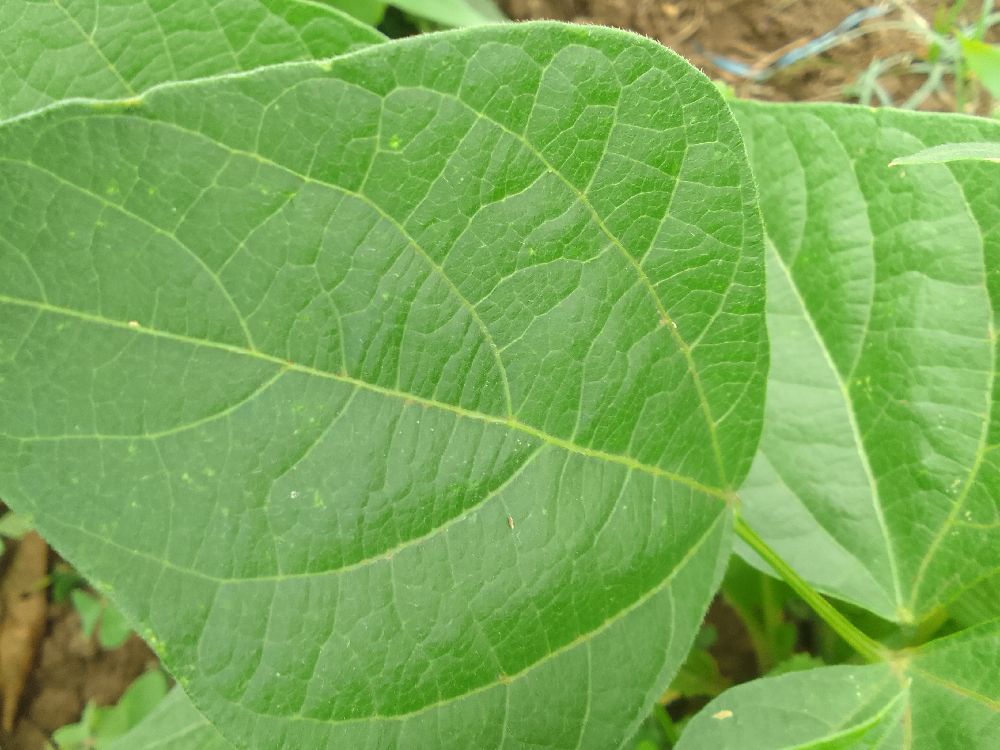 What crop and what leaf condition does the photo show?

common bean, healthy
